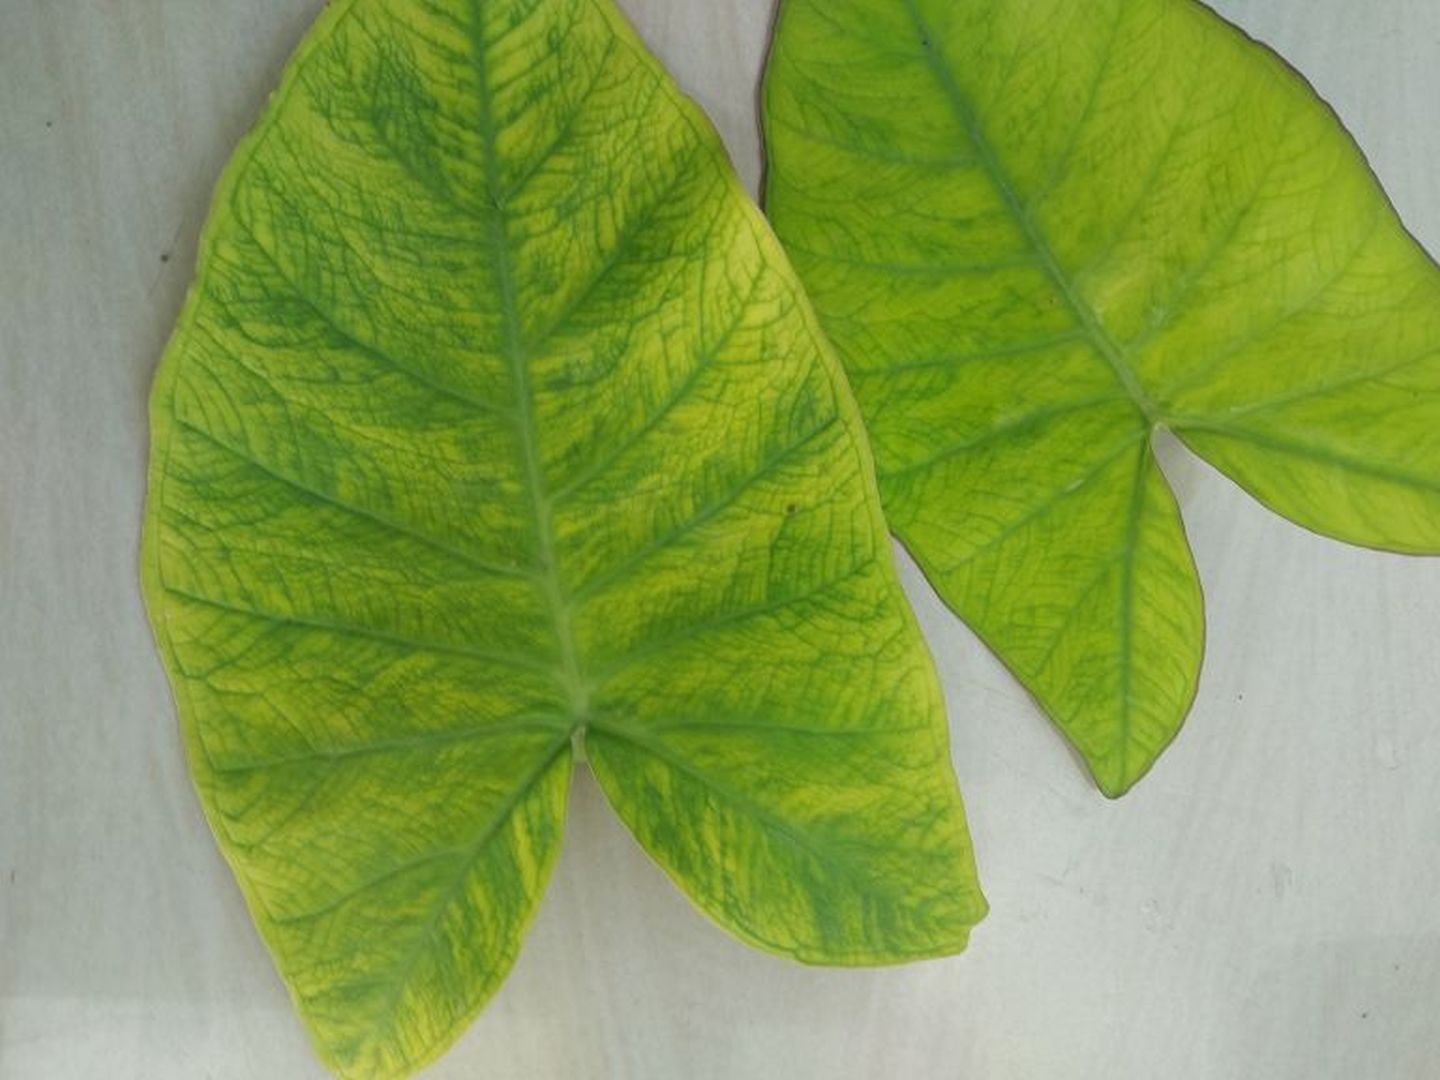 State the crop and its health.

taro, mosaic
